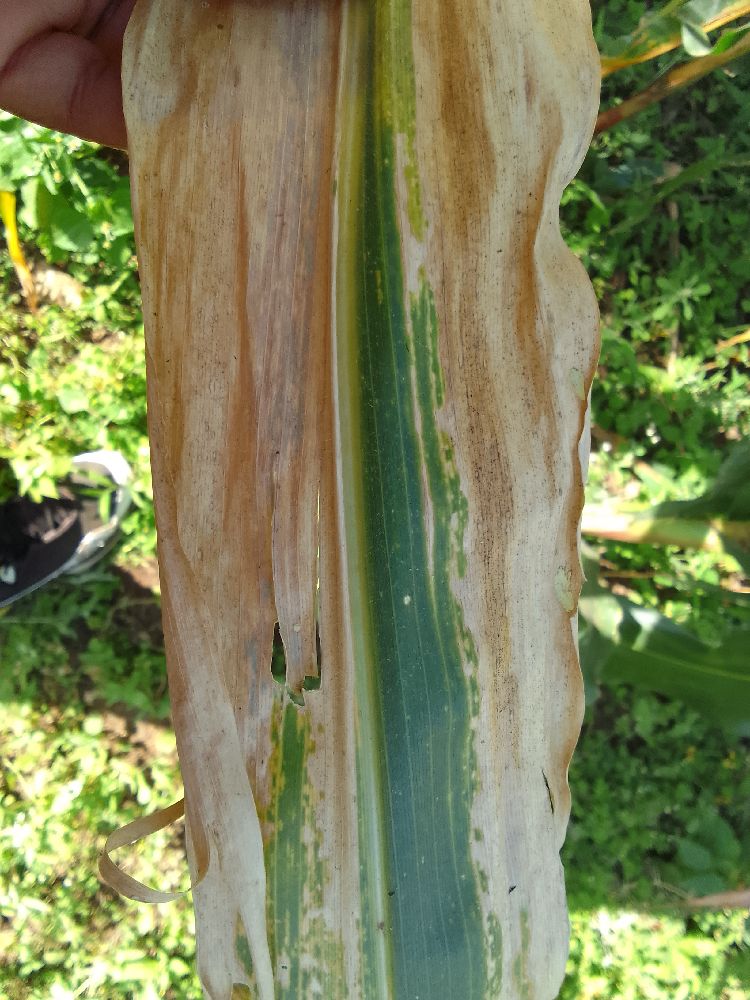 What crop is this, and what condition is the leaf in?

maize, maize lethal necrosis
